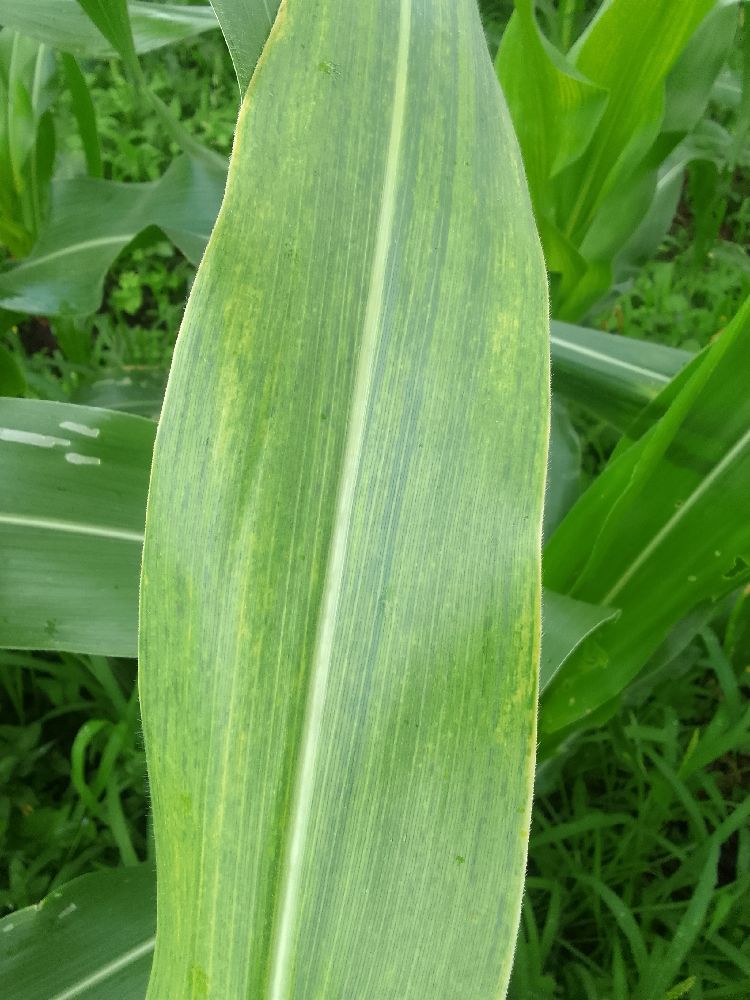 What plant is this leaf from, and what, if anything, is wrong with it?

maize, maize lethal necrosis
